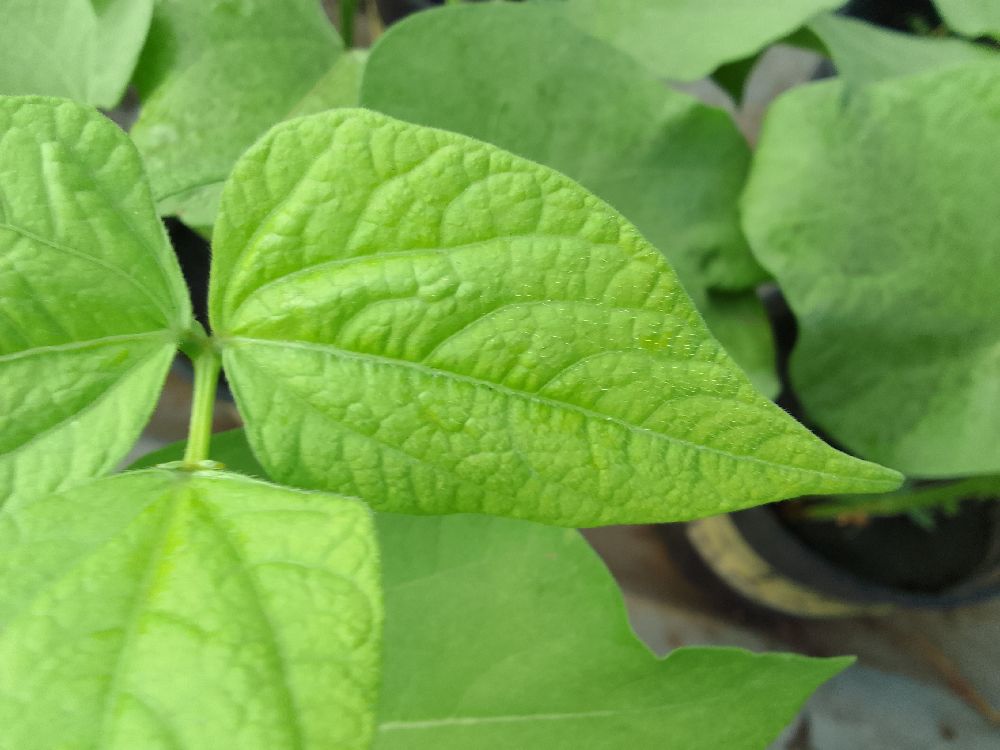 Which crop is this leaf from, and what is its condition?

common bean, healthy
